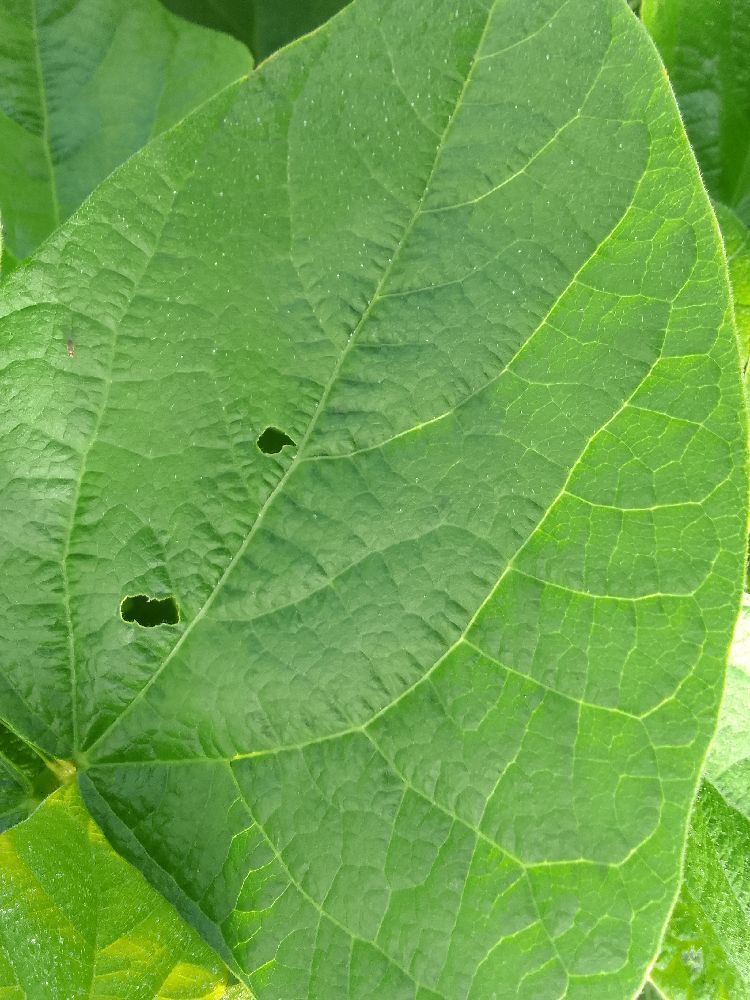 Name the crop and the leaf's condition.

common bean, healthy
